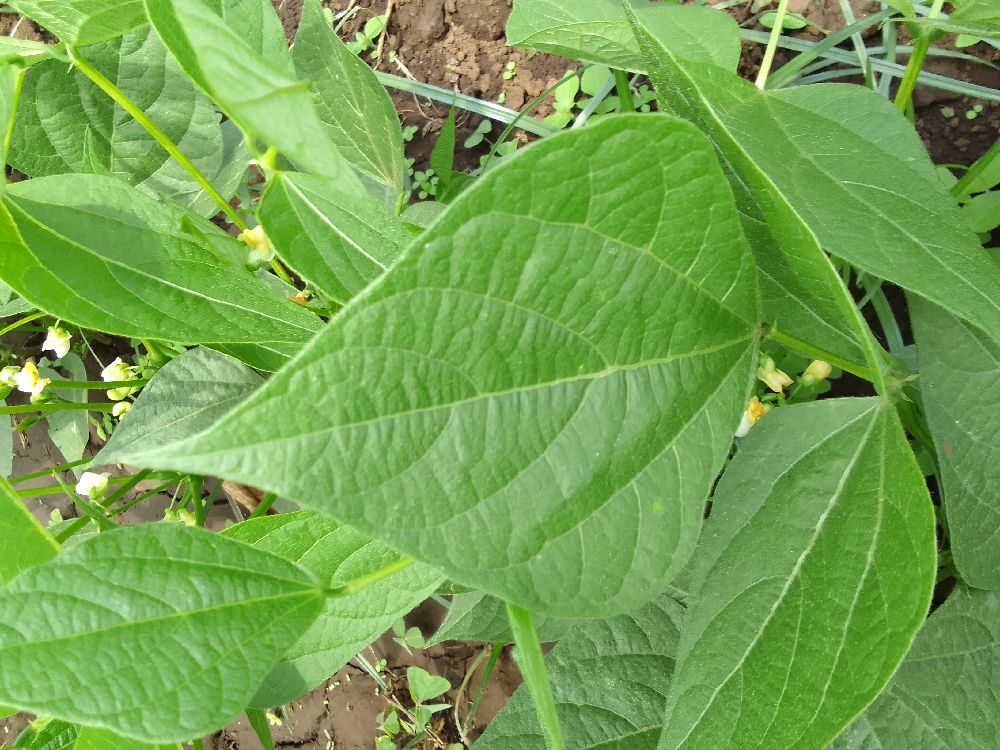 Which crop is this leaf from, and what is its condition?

common bean, healthy
